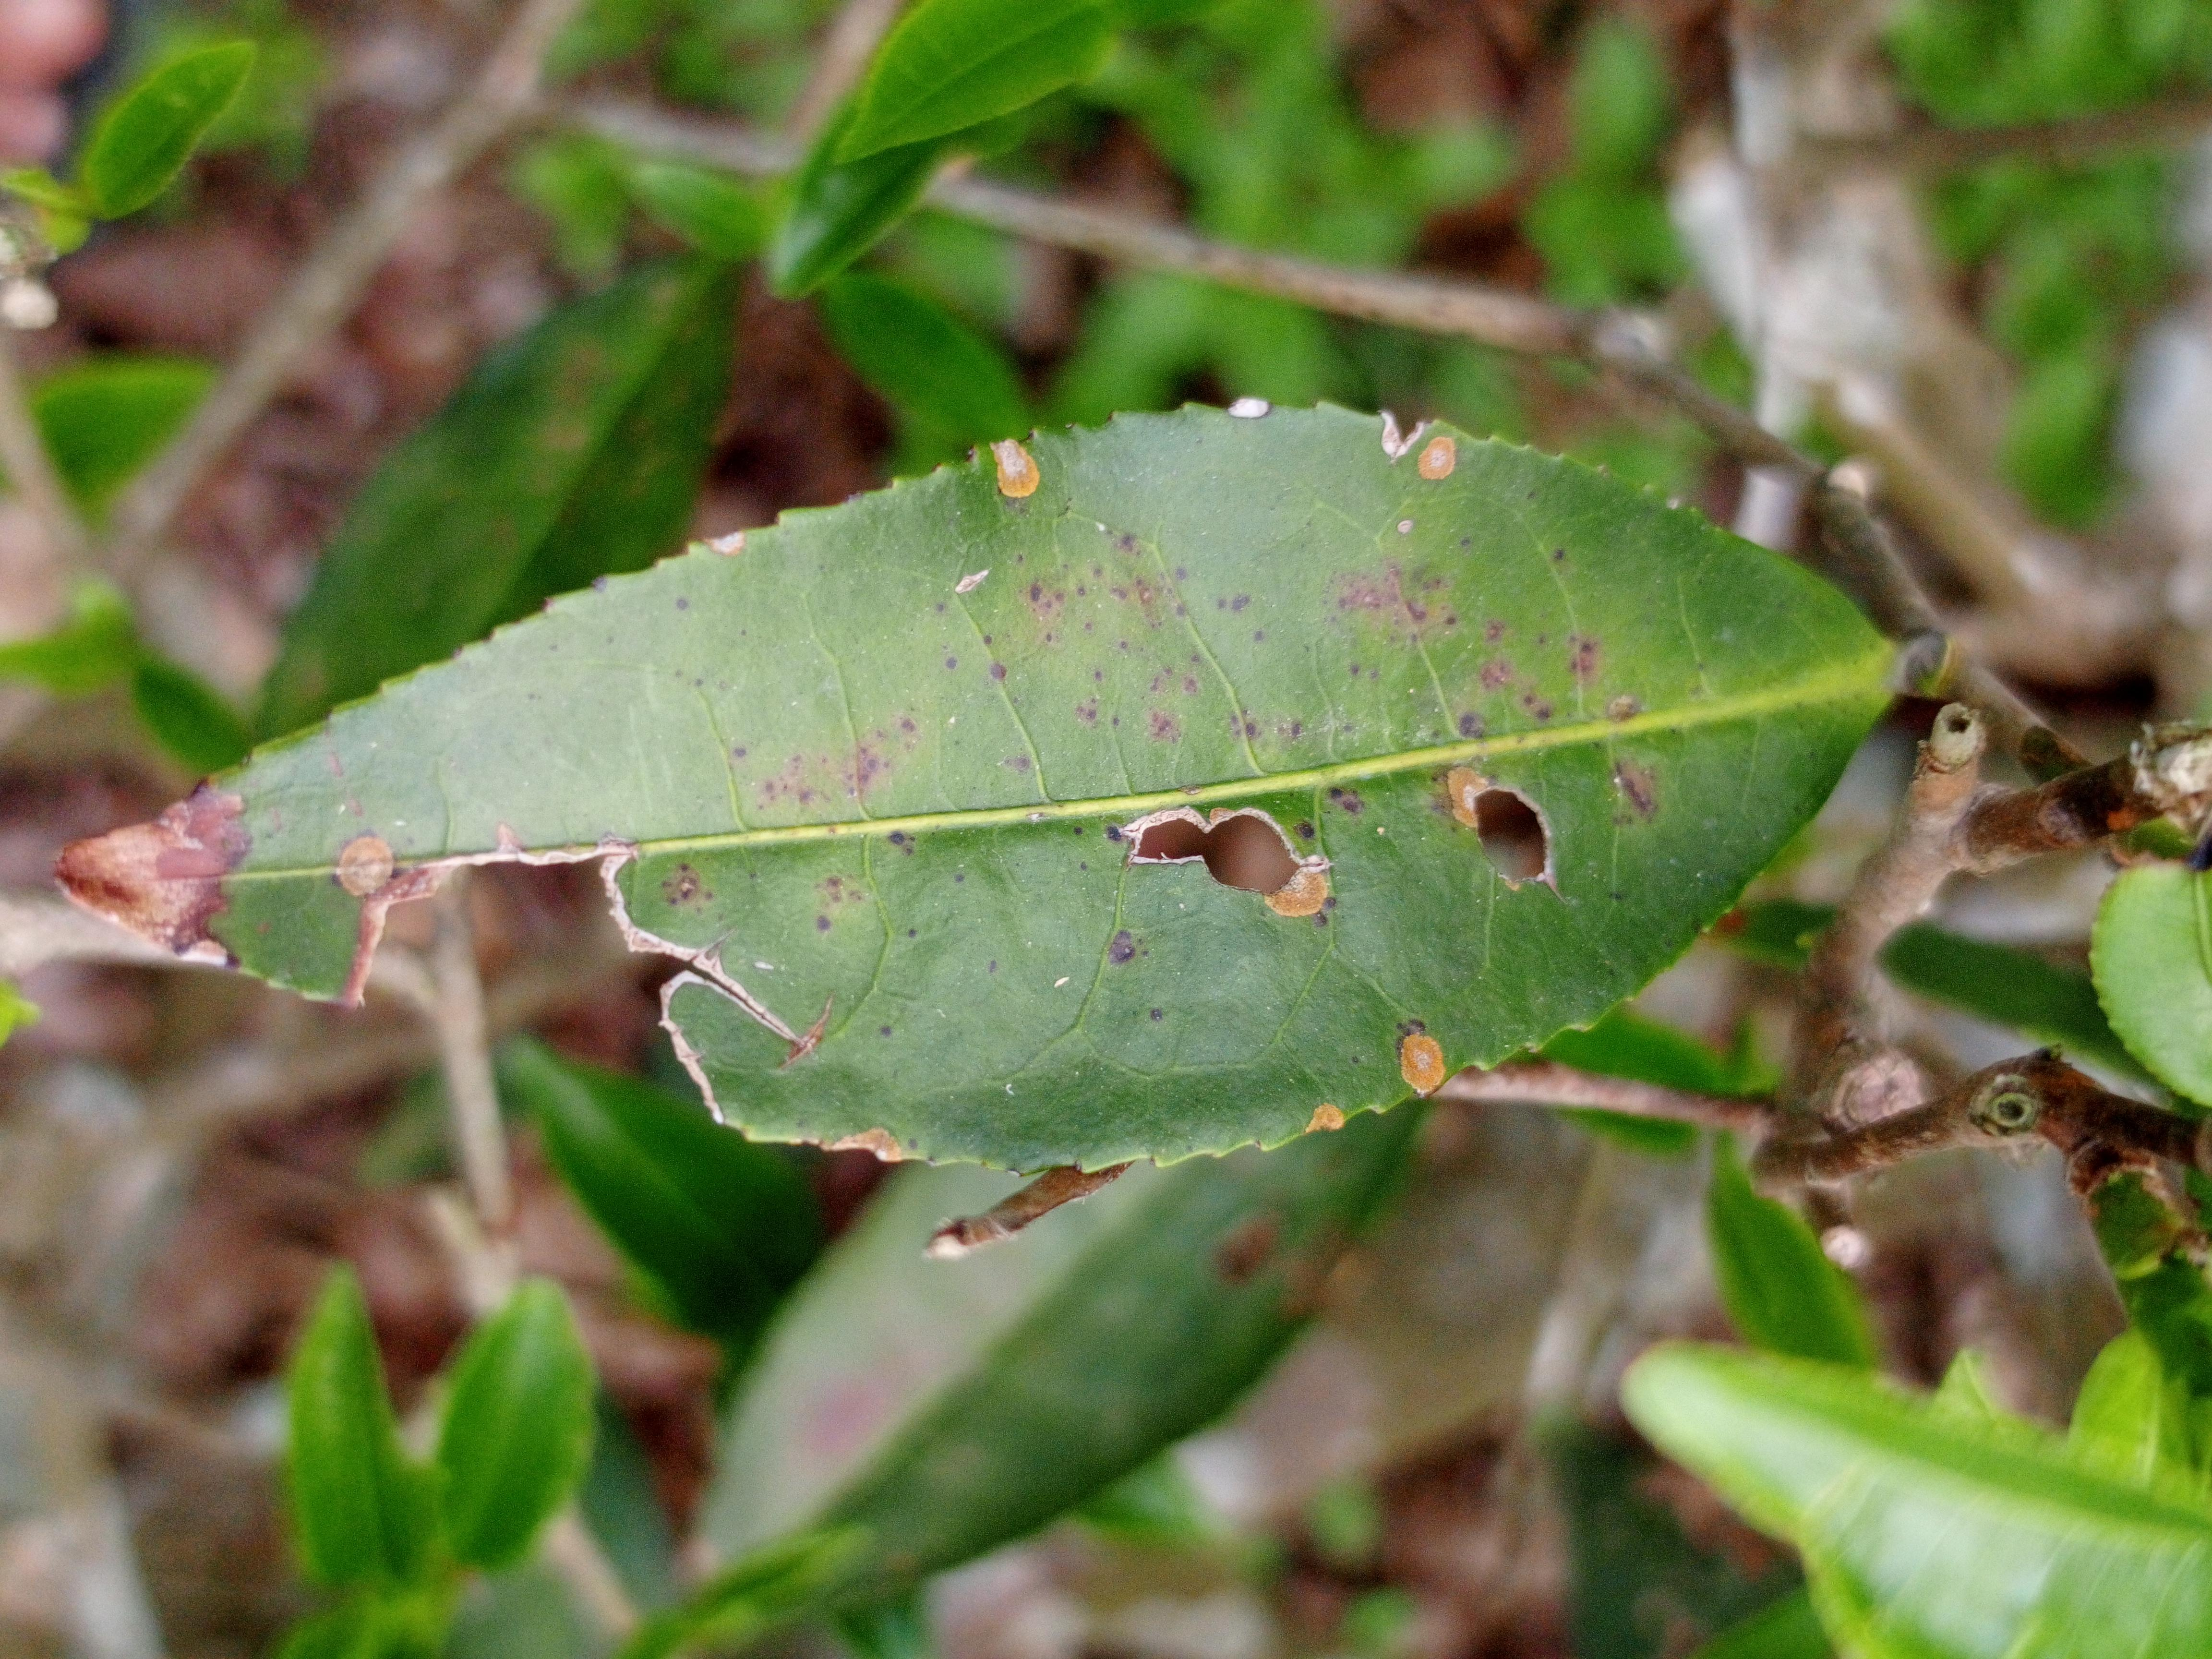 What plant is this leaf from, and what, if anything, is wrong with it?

tea, blight
